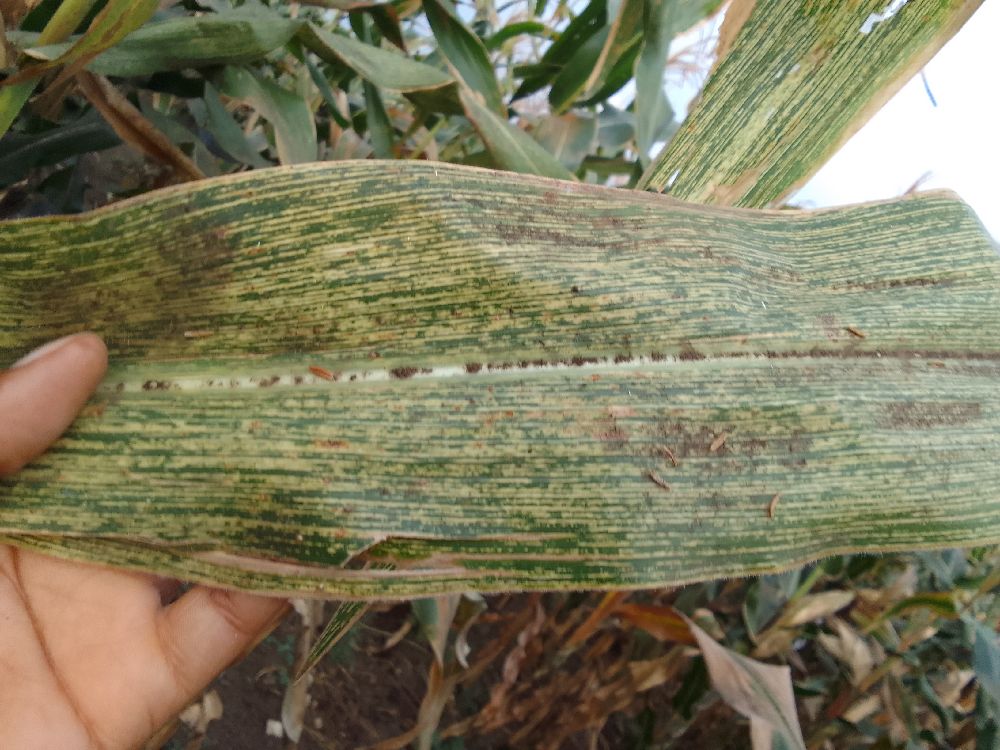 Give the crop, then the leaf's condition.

maize, healthy
